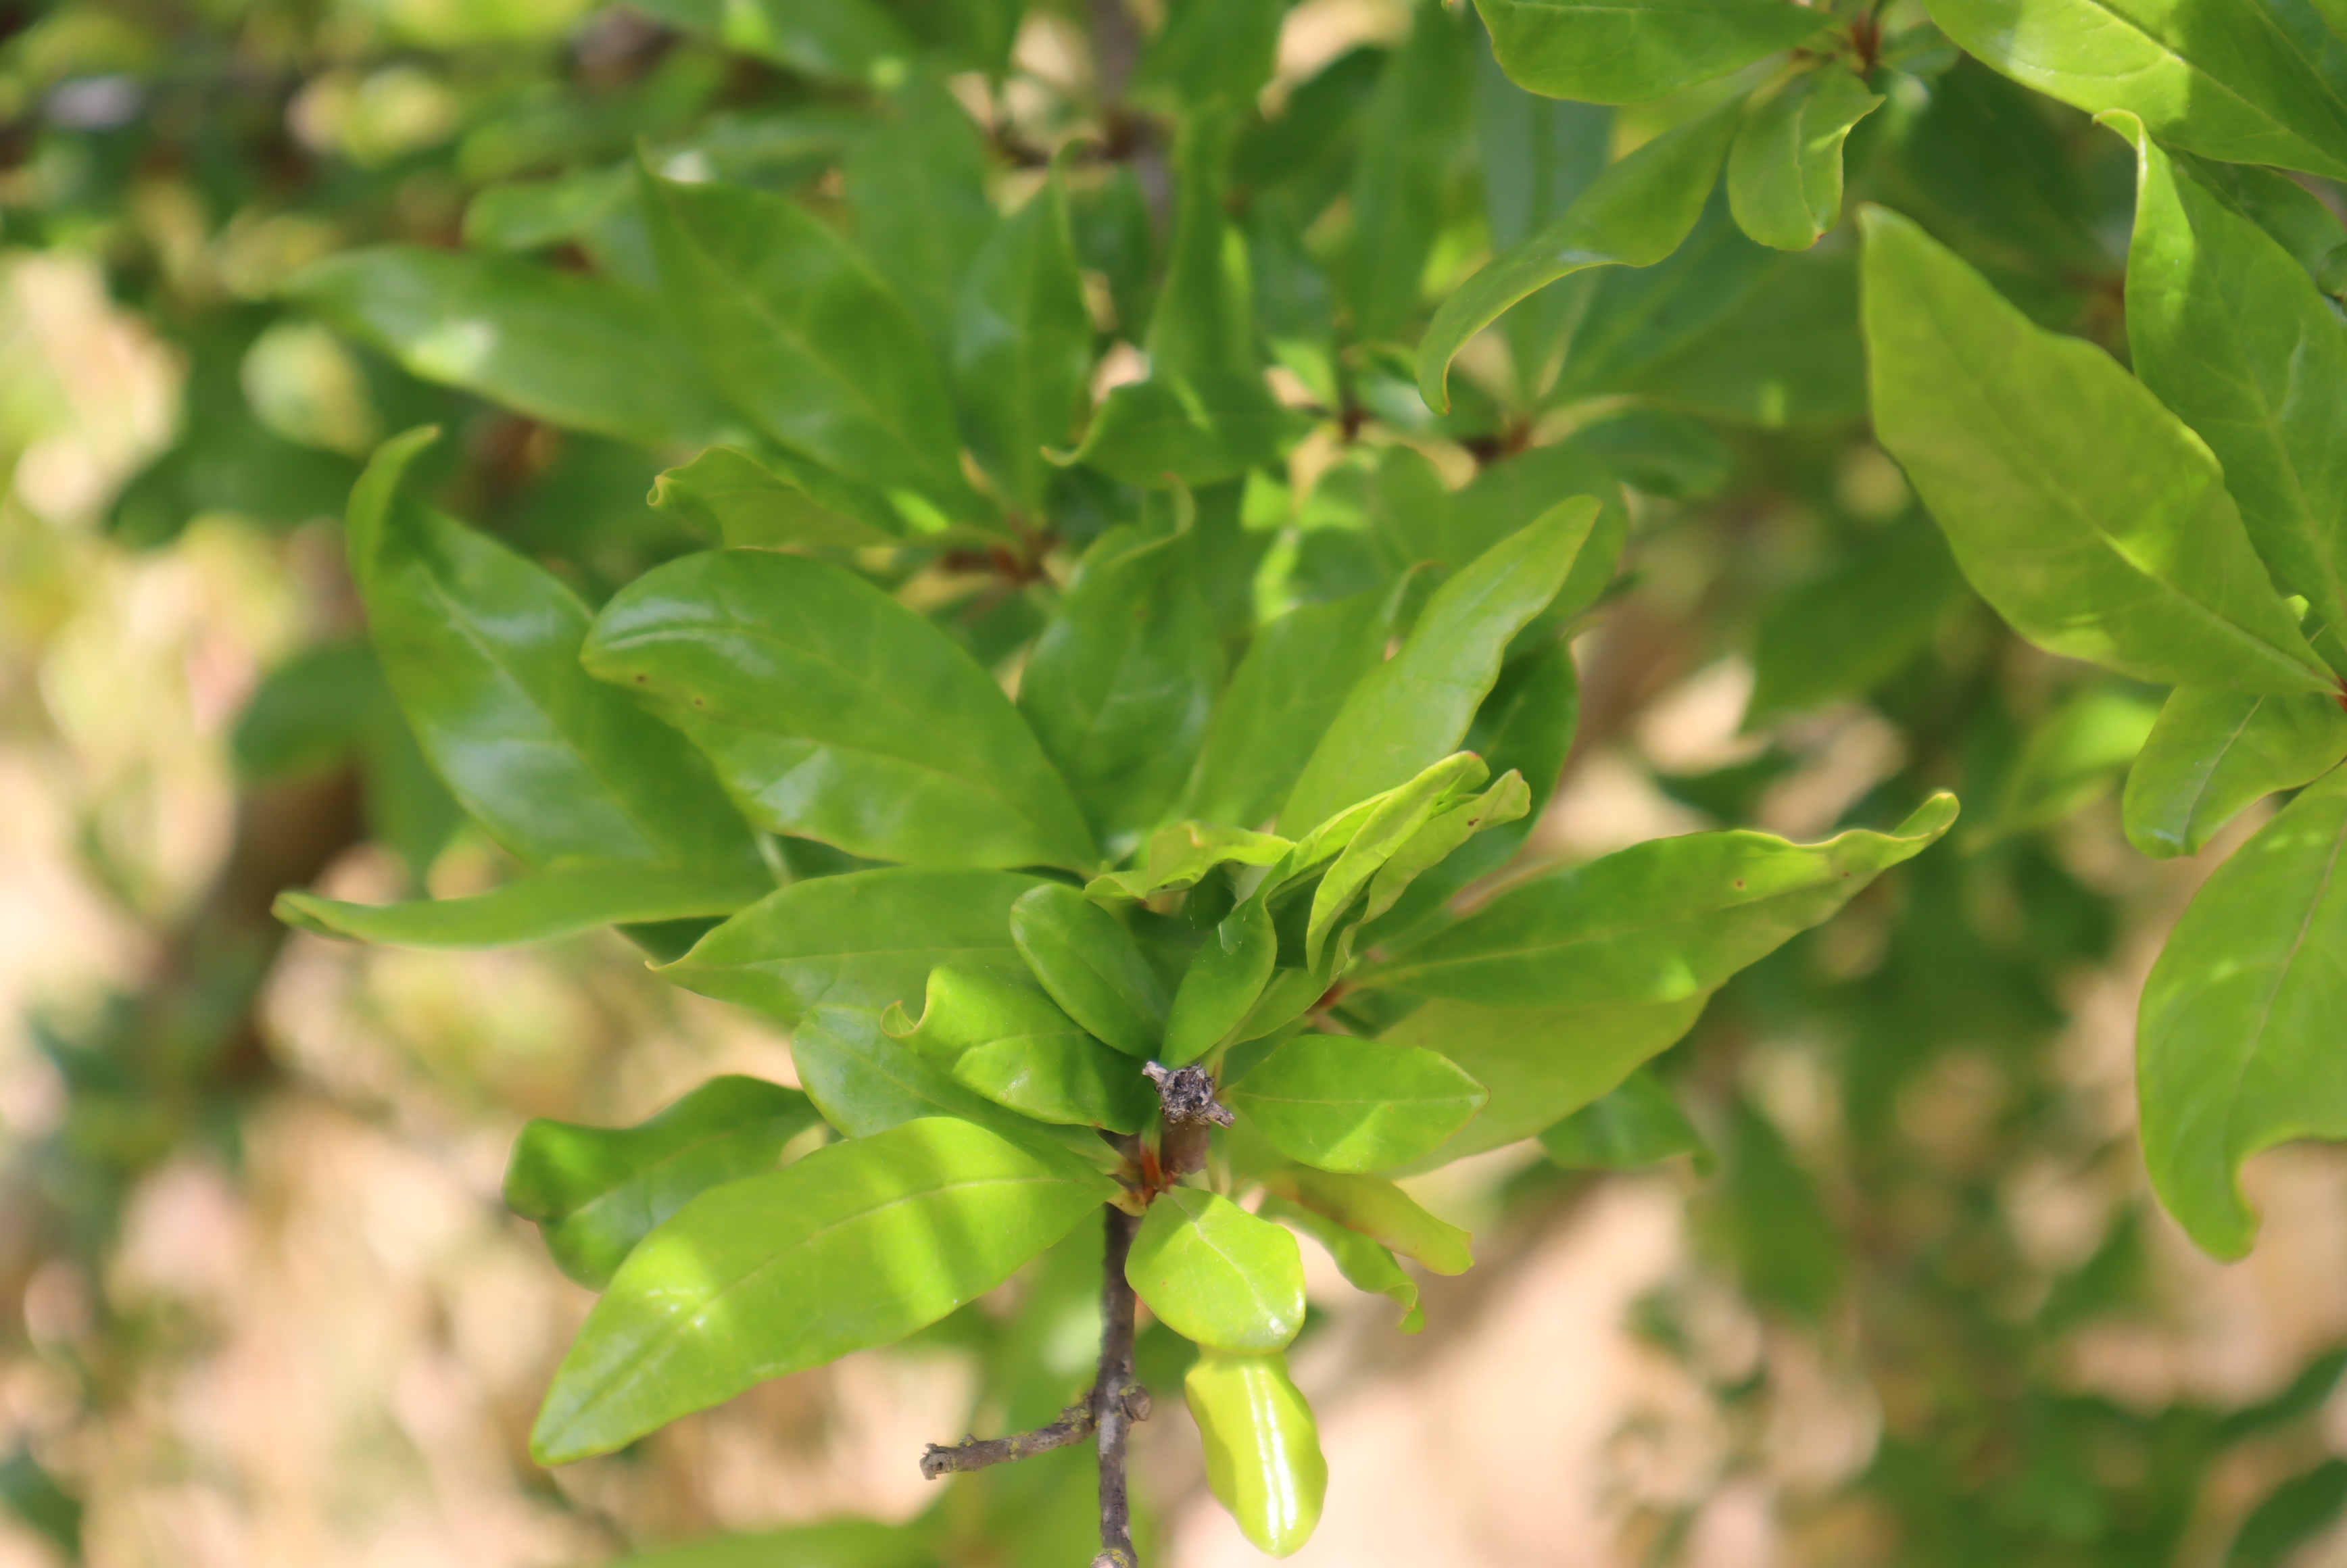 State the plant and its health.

pomegranate, aphids, coniella granati
